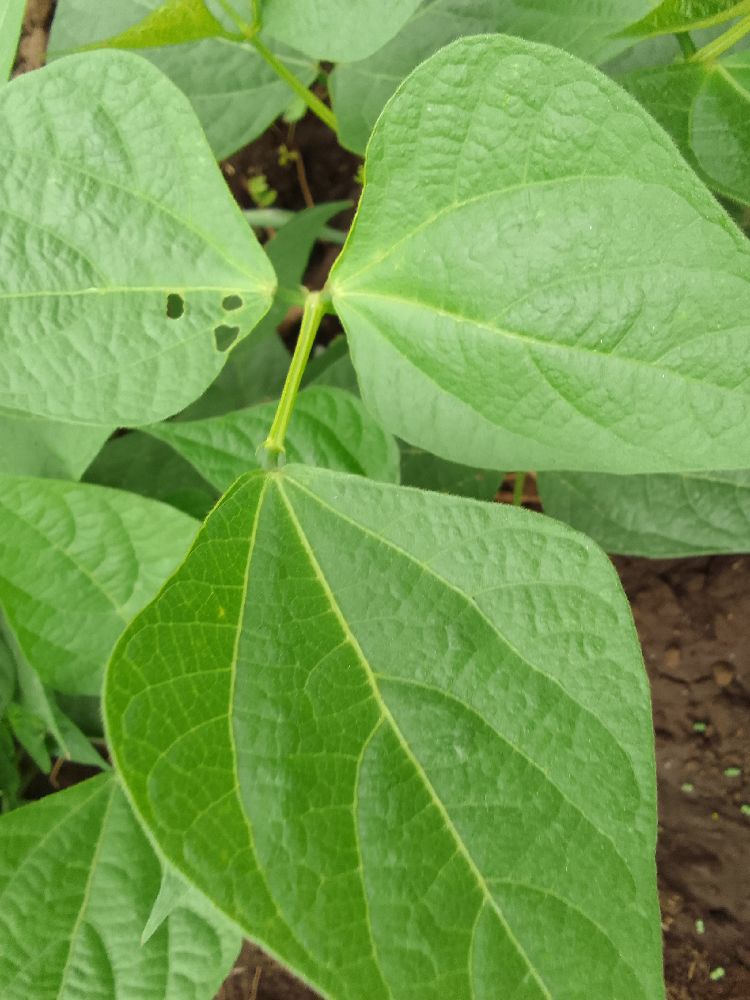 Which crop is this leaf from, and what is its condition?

common bean, healthy
